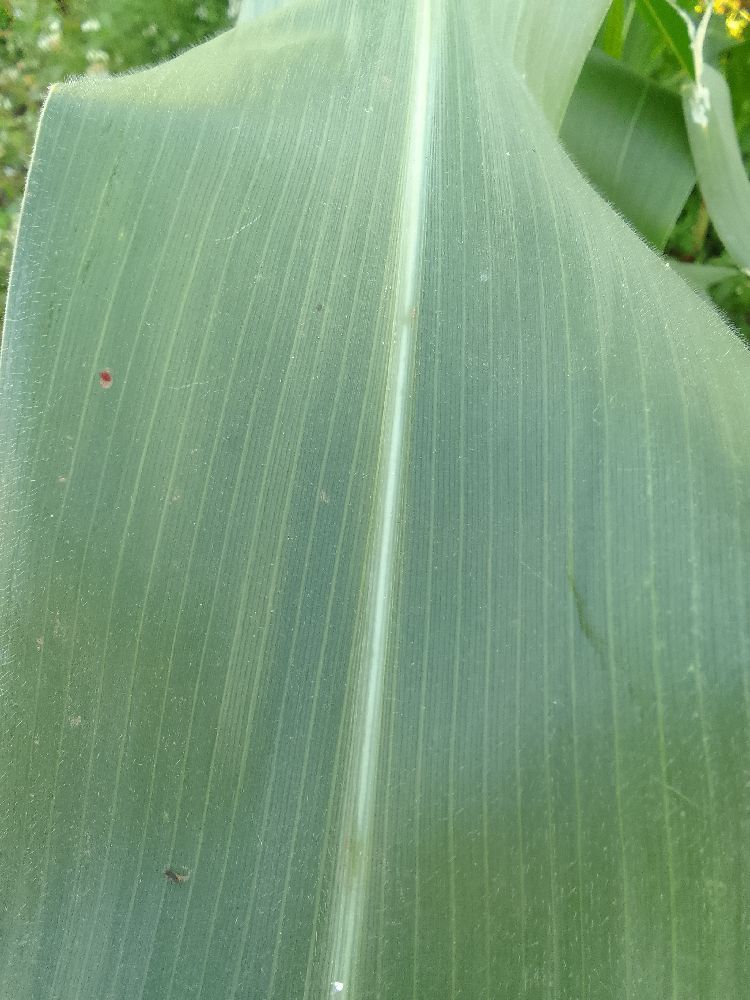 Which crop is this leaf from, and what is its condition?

maize, healthy
